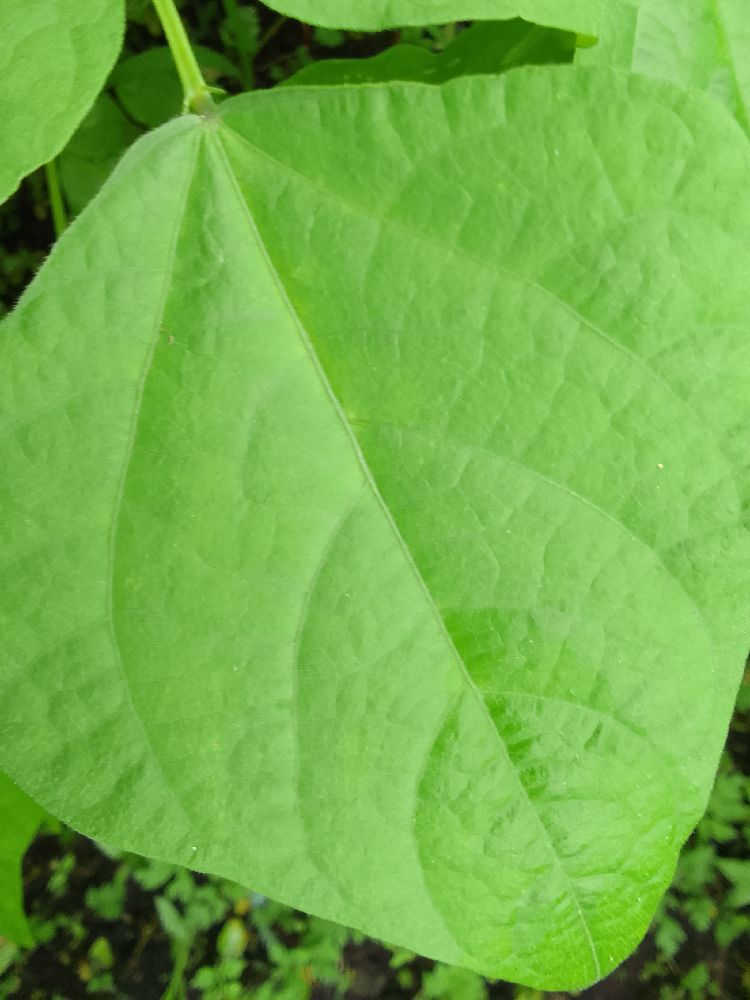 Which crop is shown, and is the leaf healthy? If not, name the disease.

common bean, healthy
